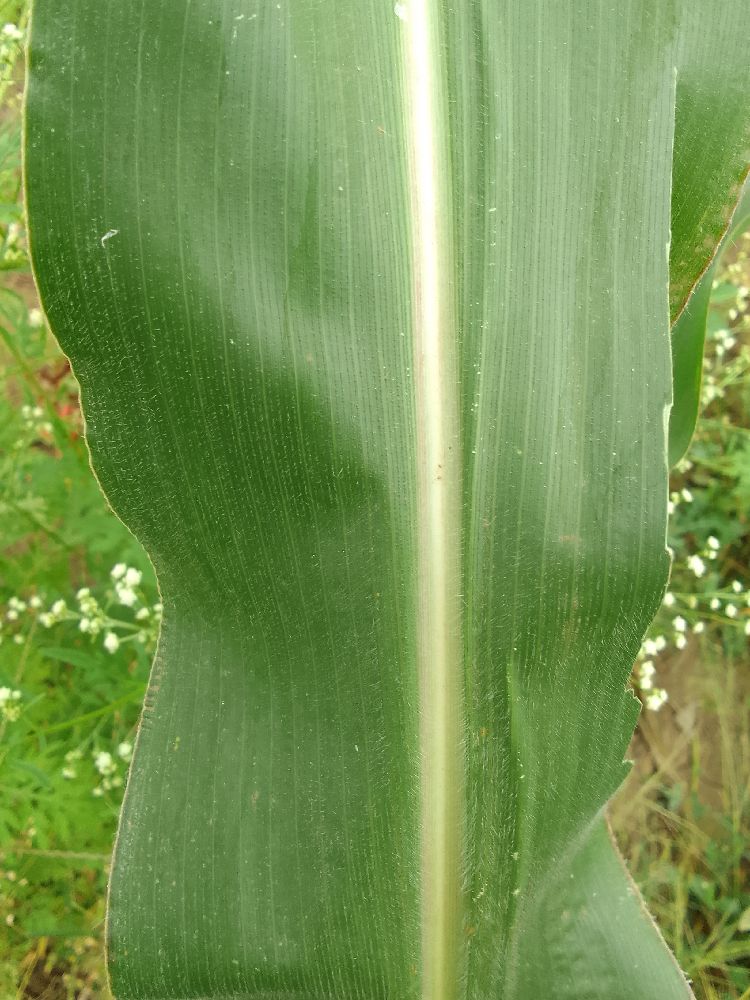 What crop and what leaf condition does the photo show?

maize, healthy
